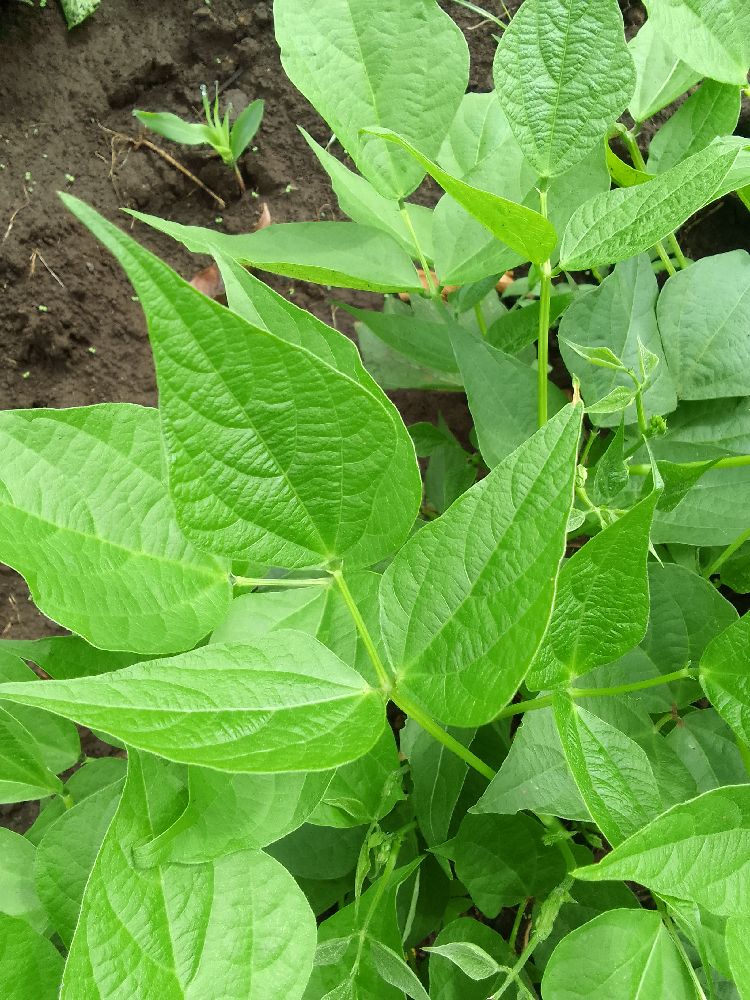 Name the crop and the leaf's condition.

common bean, healthy
